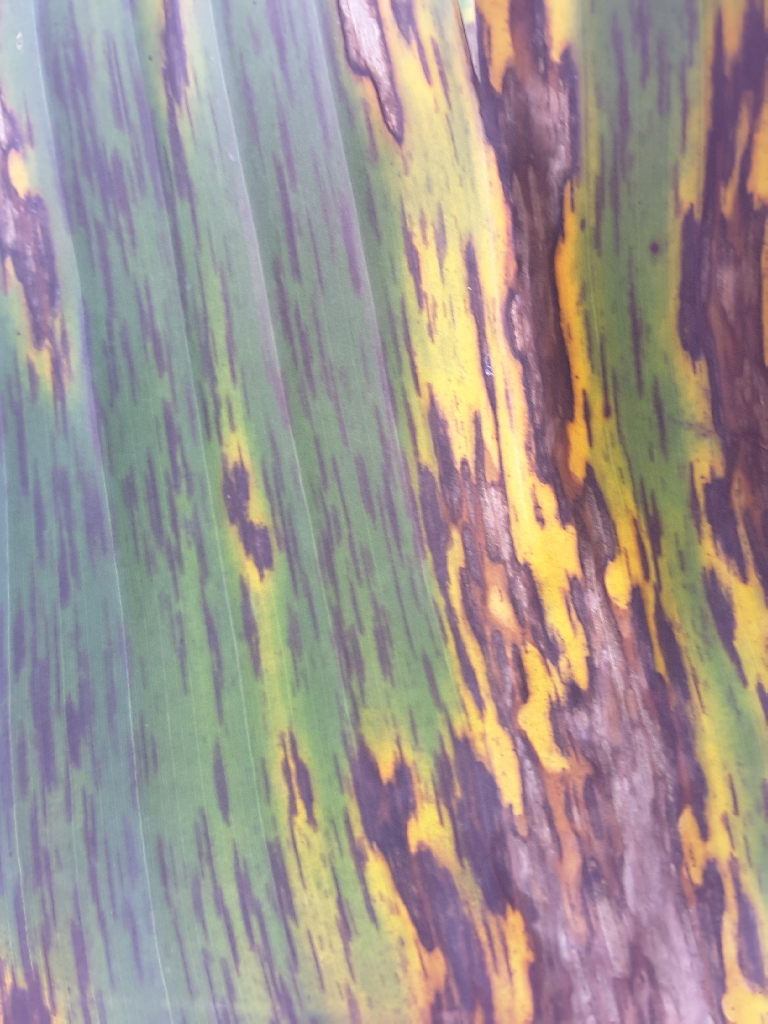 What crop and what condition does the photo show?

banana, black sigatoka
